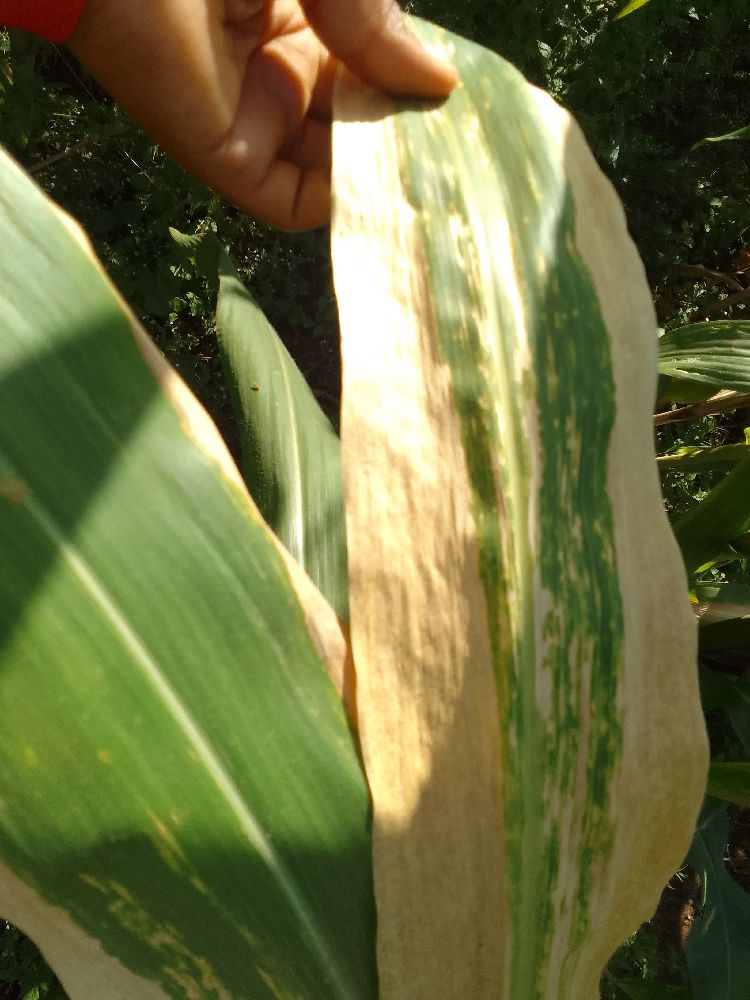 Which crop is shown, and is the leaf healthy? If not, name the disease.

maize, maize lethal necrosis
